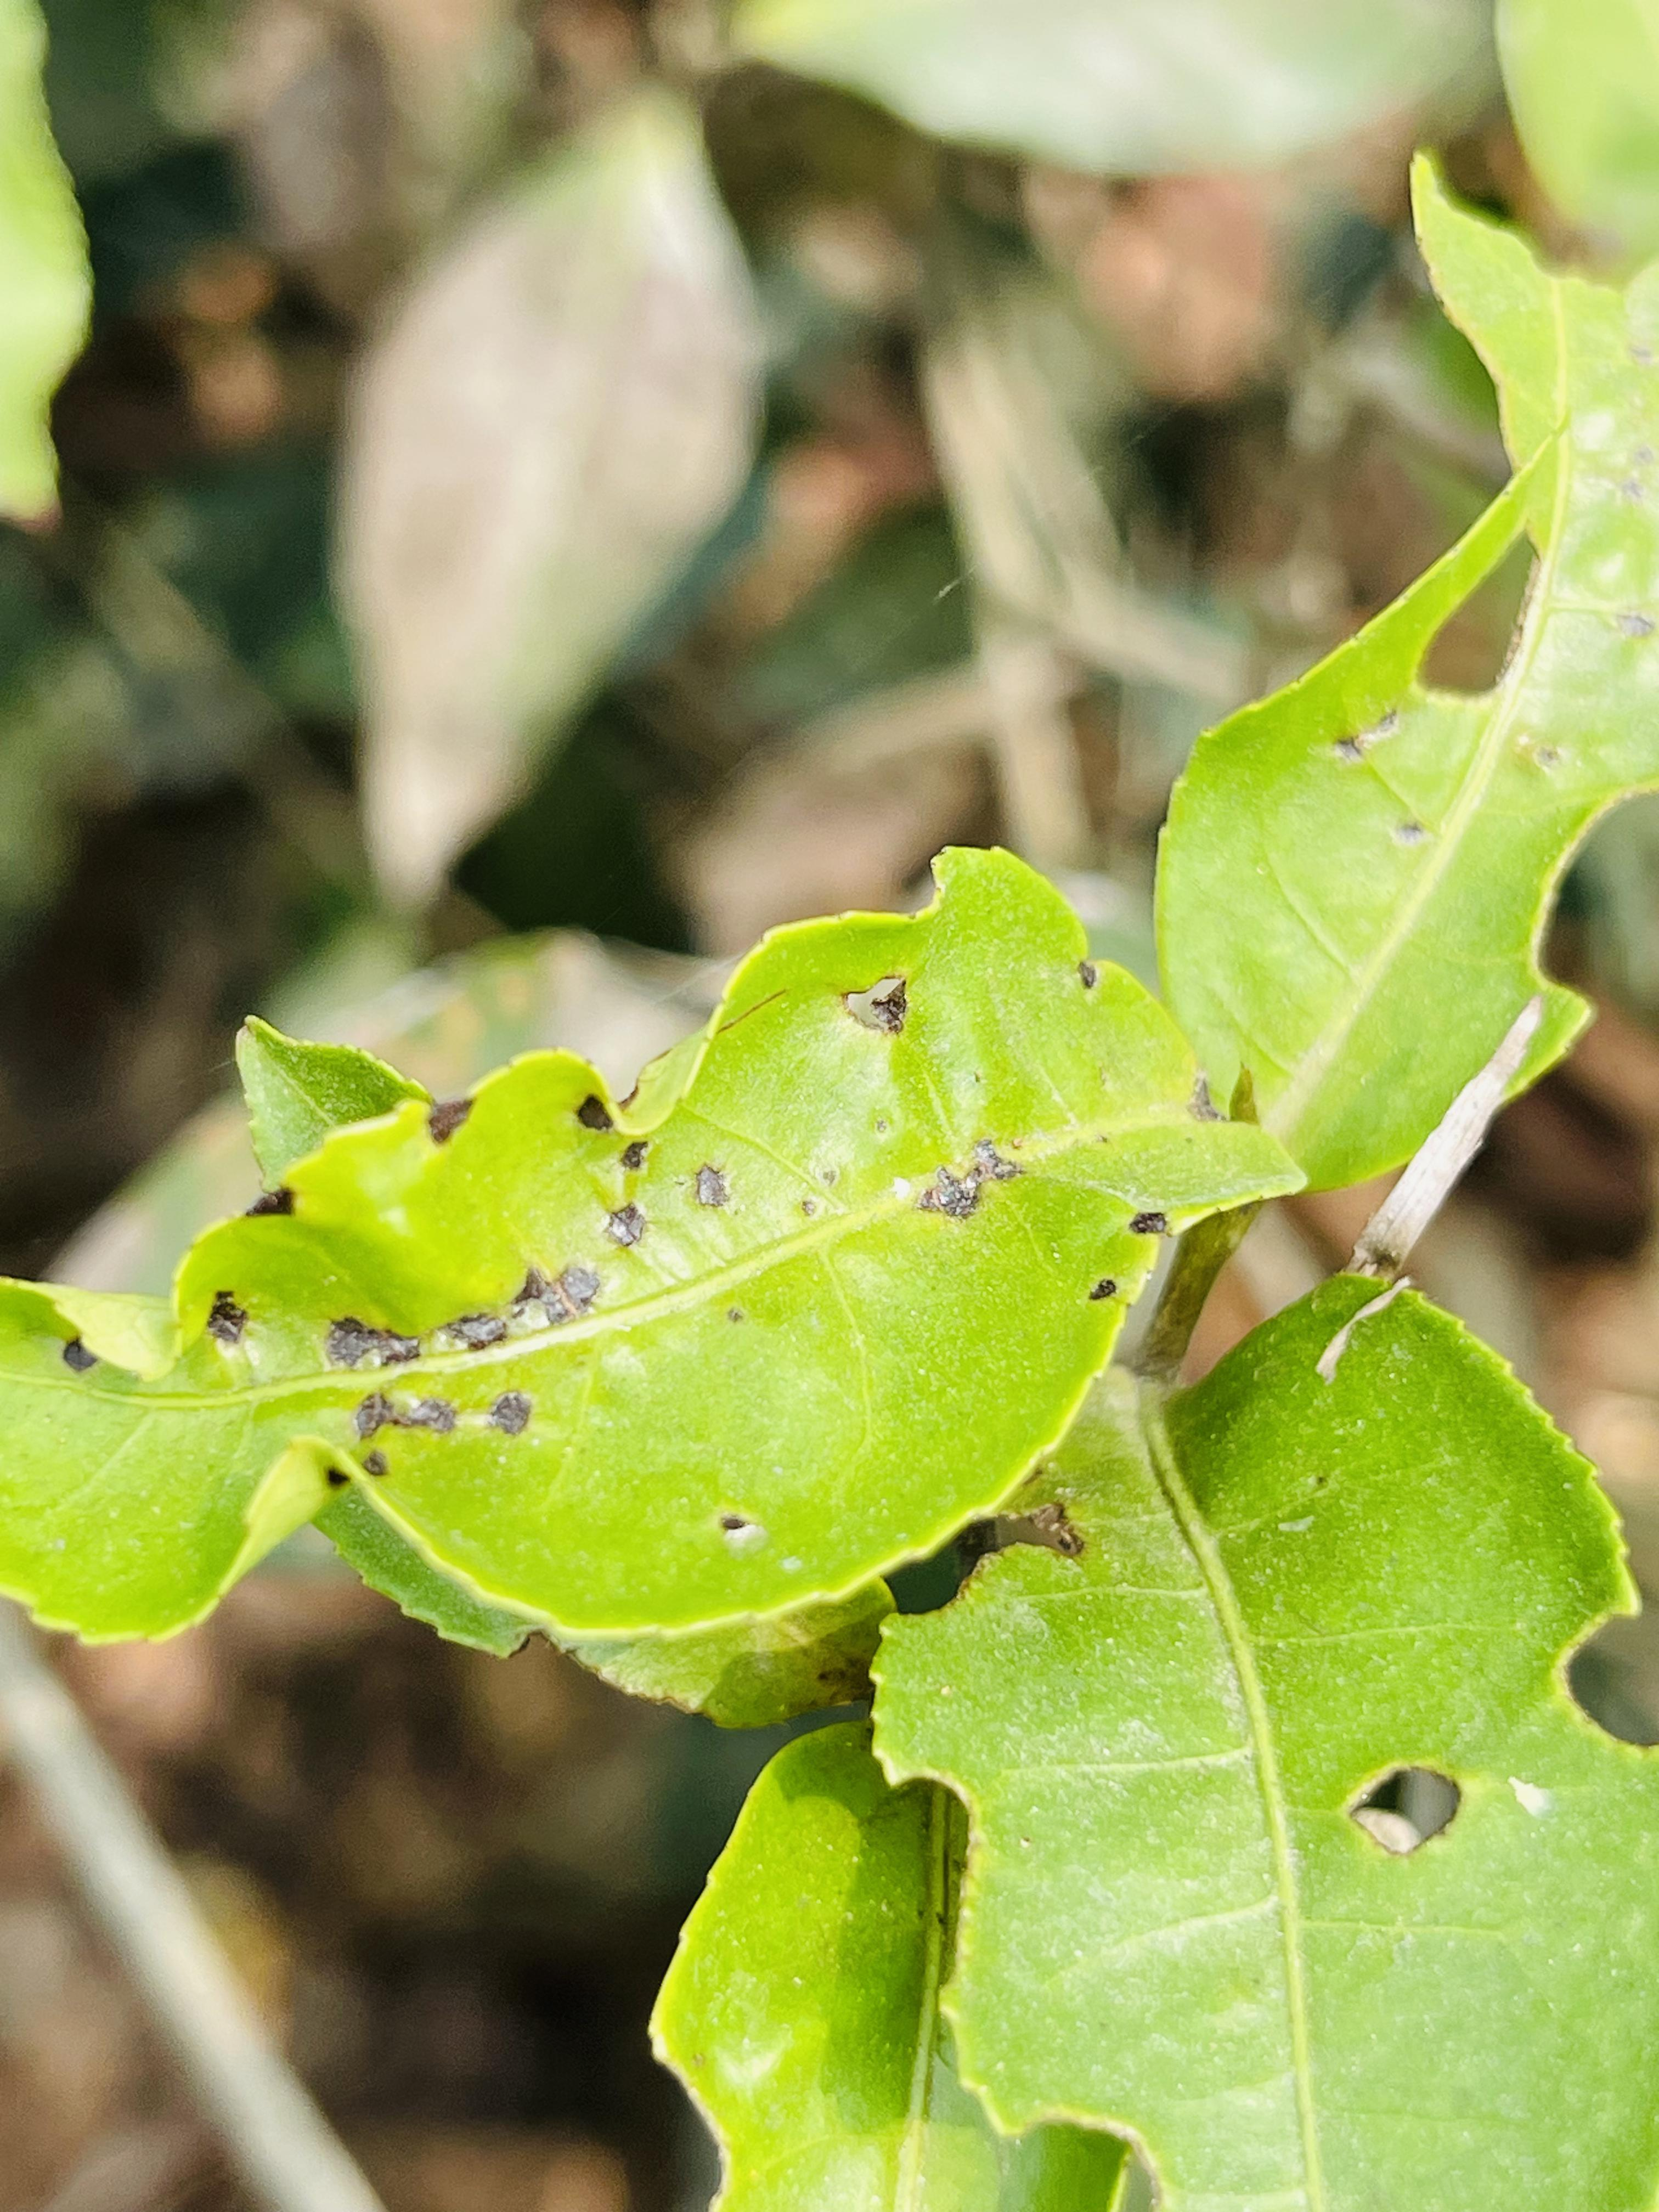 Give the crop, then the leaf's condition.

tea, helopeltis
